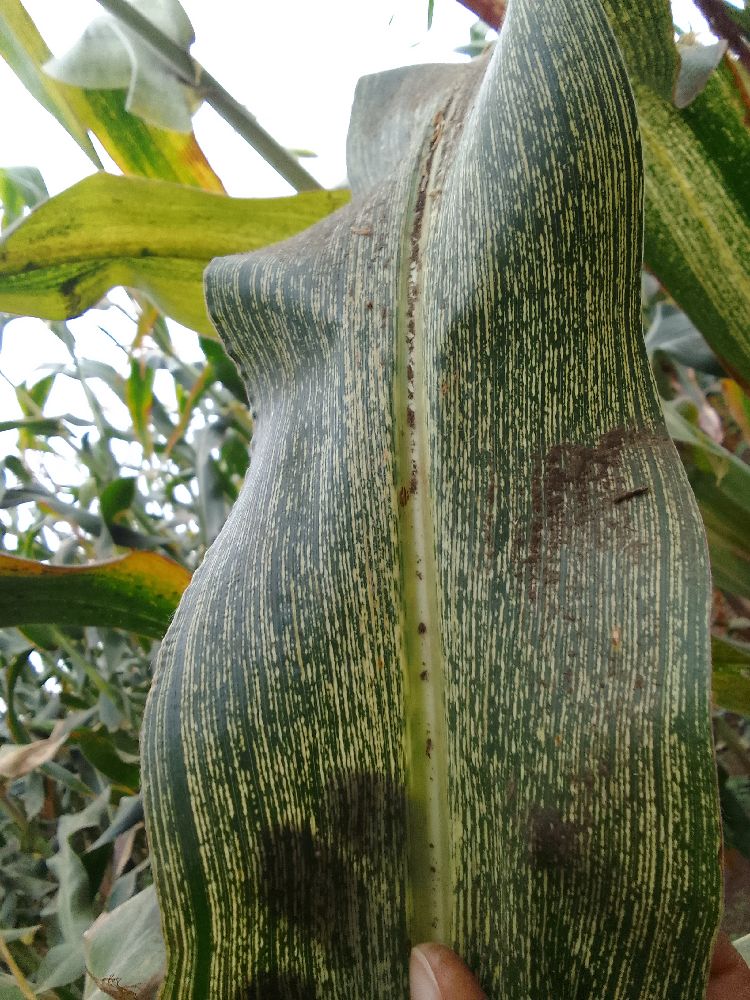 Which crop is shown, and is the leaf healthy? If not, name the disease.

maize, maize streak virus
